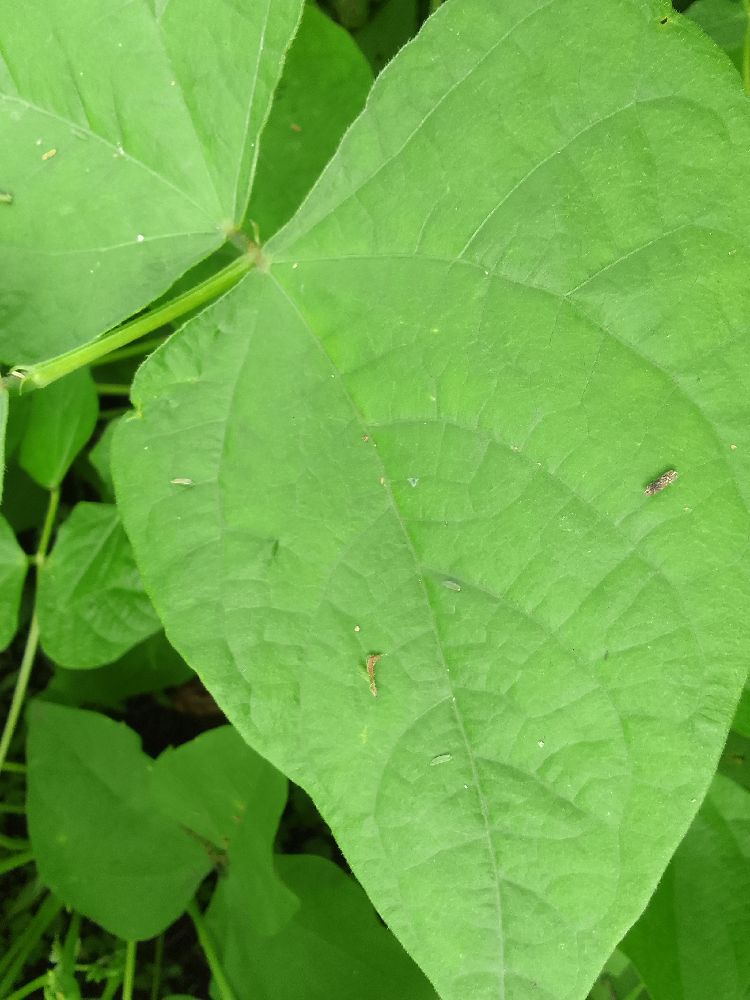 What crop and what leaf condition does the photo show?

common bean, healthy
